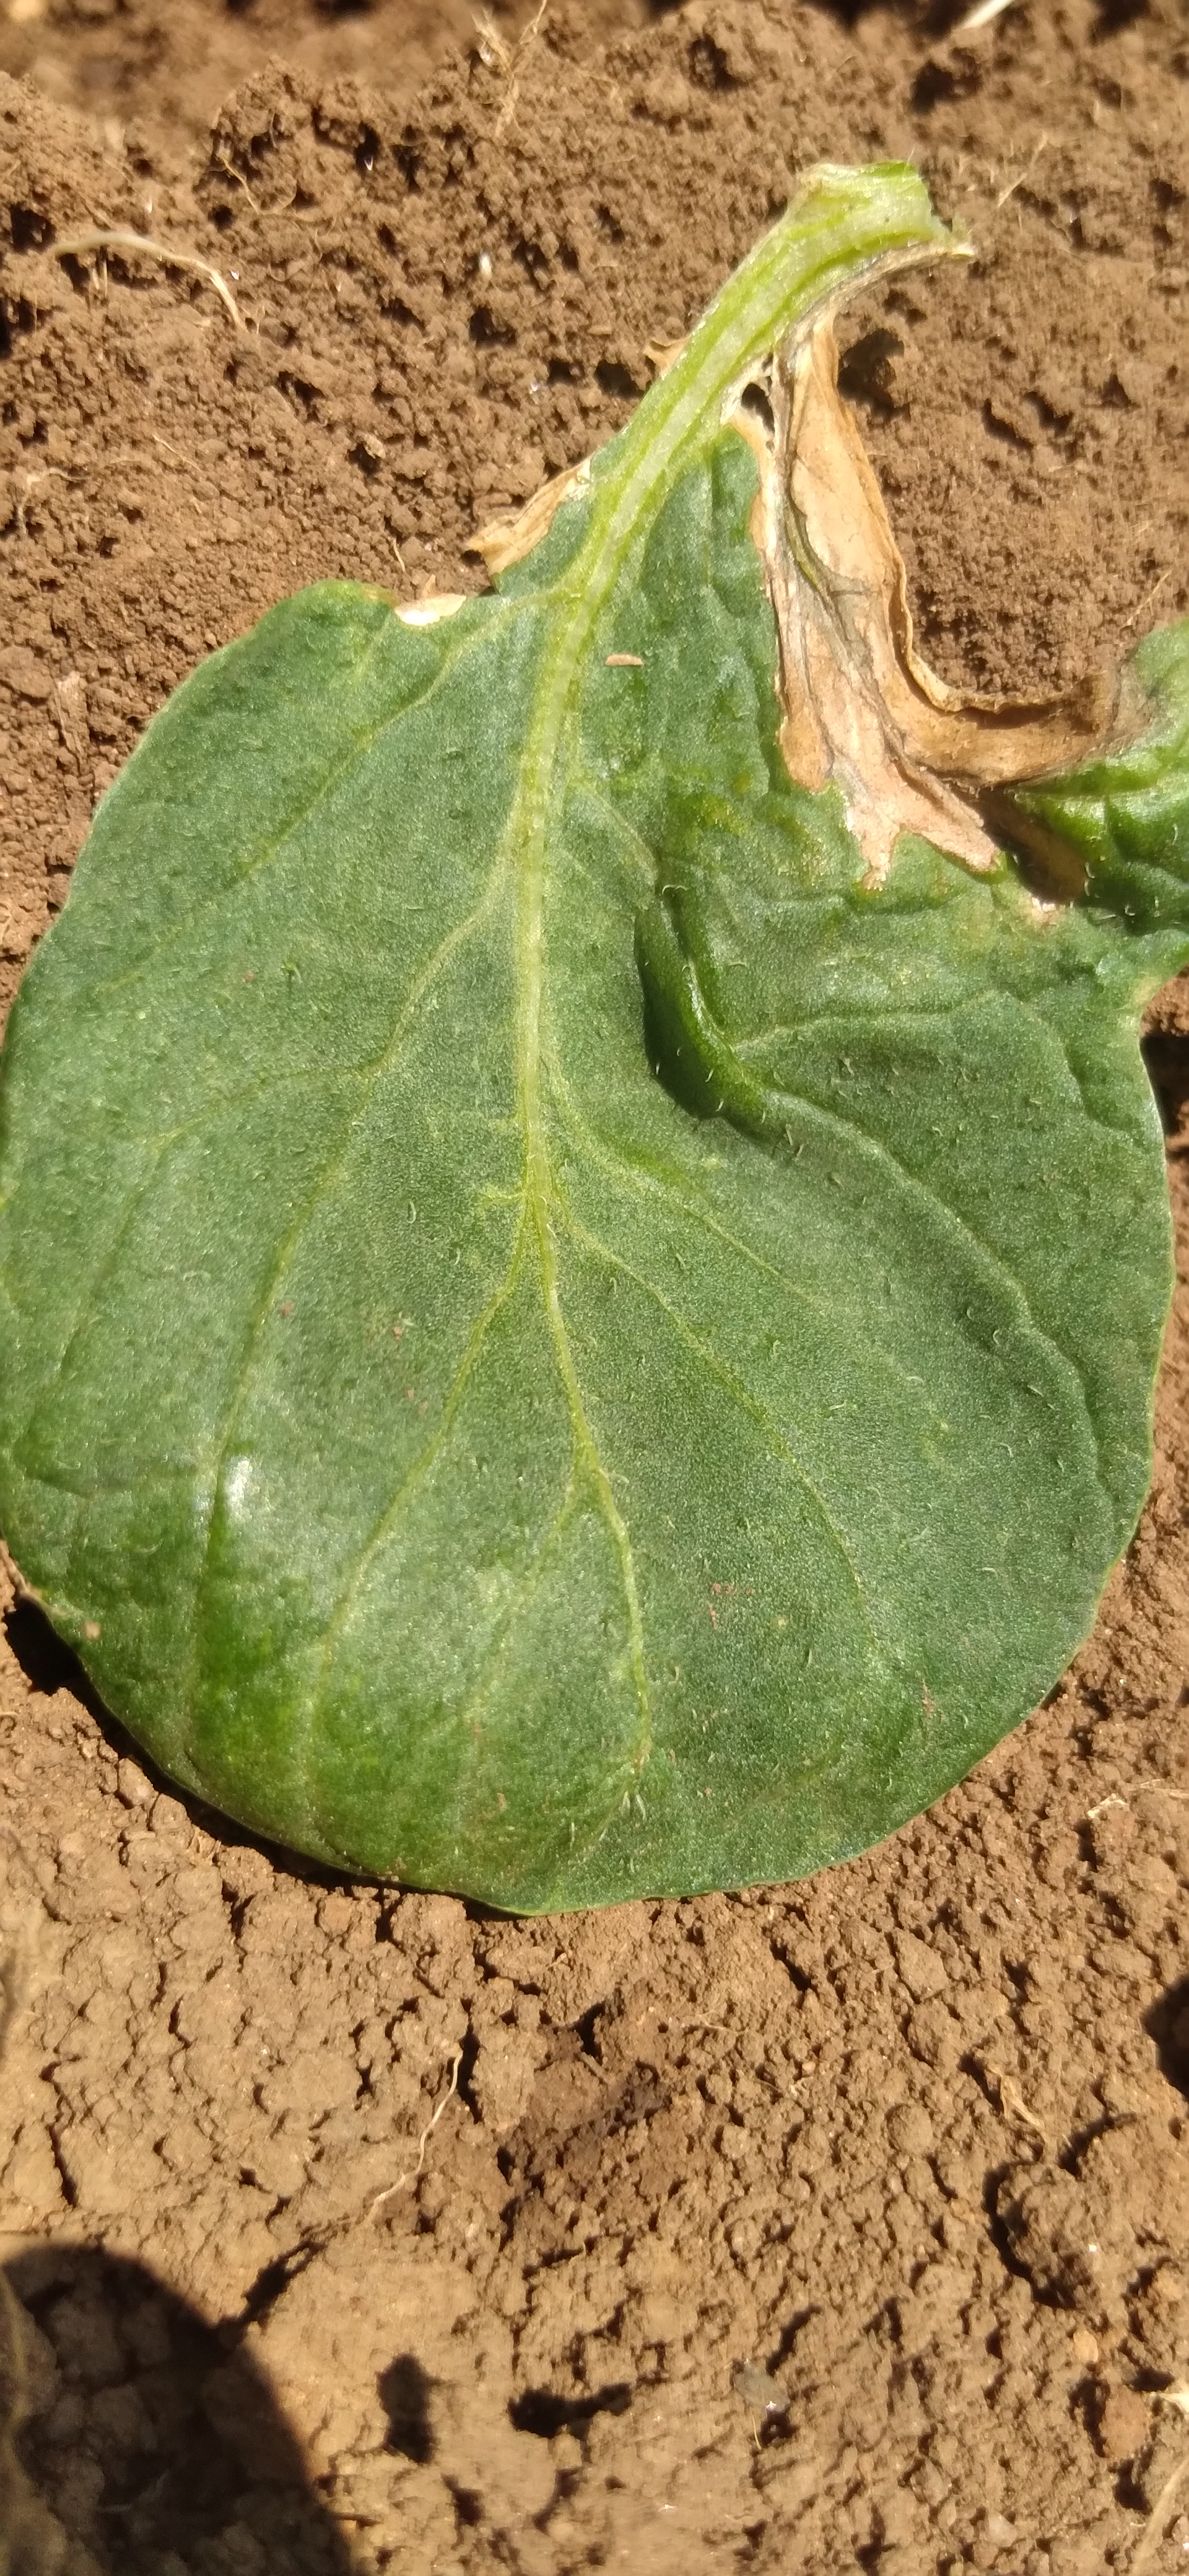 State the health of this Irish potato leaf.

early blight
